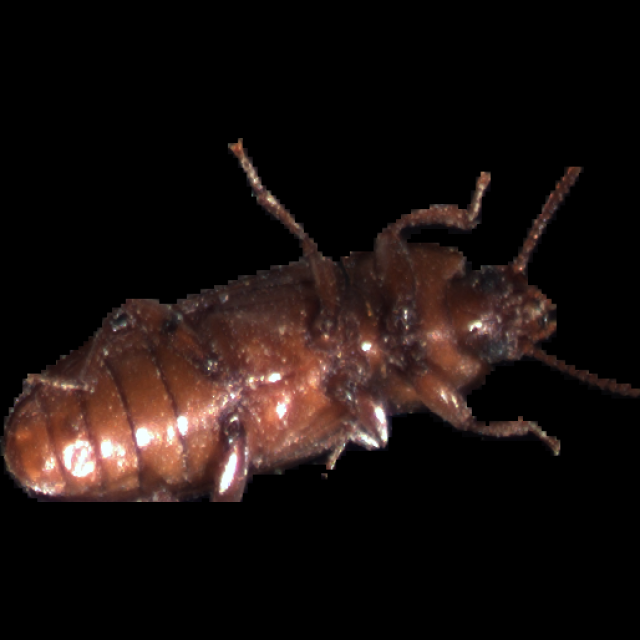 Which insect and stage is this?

mealworm beetle
